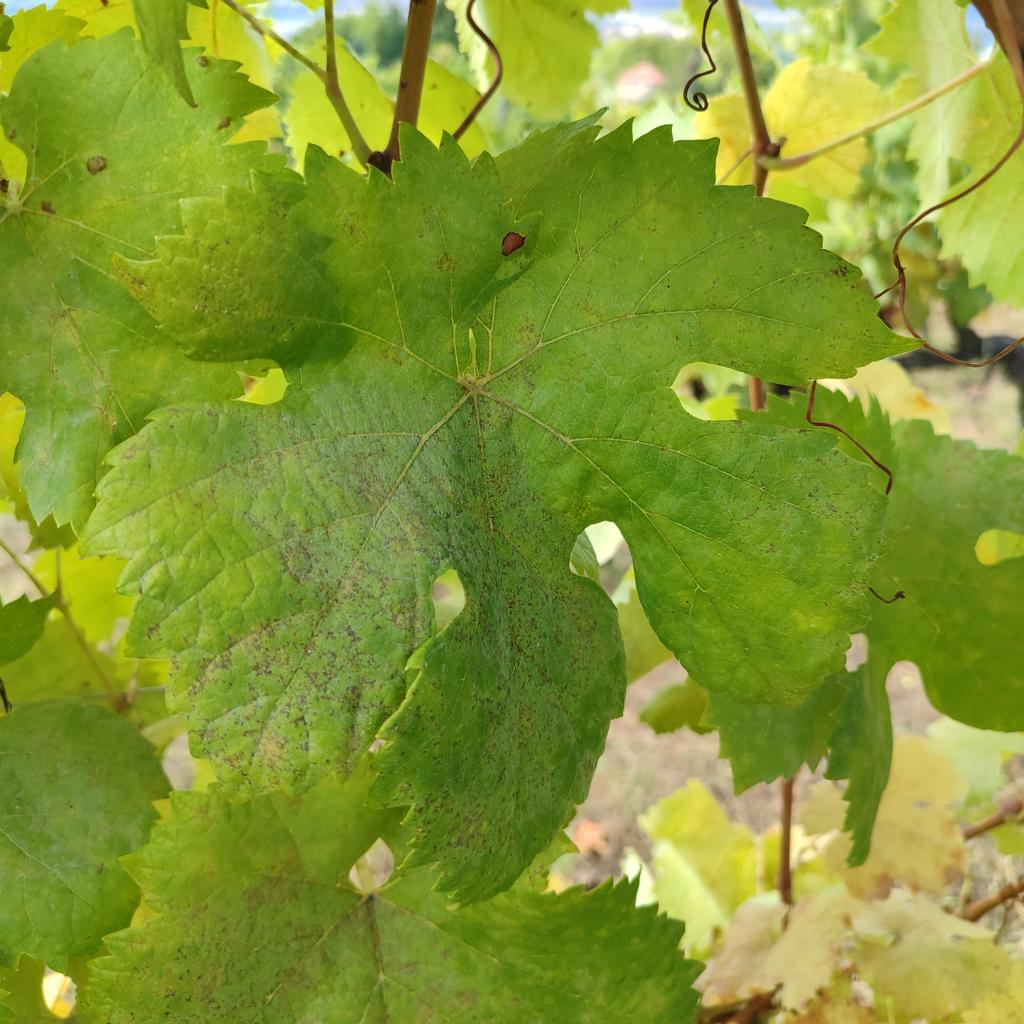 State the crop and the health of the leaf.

grapevine, powdery mildew
